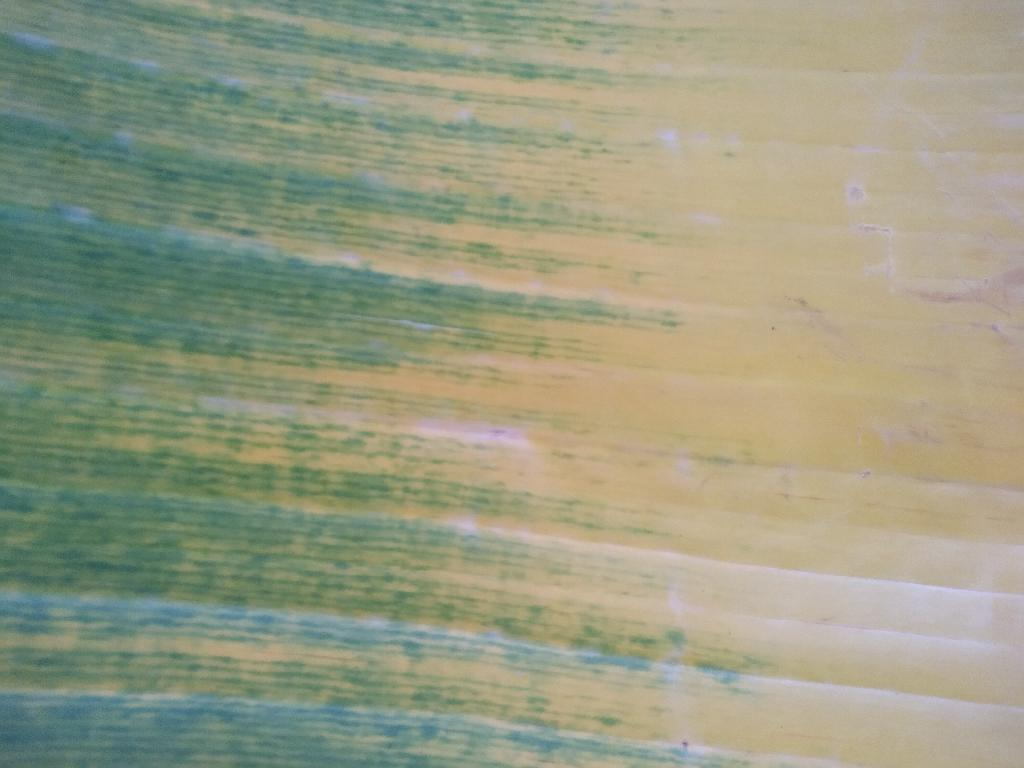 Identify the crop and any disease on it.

banana, fusarium wilt race 1
